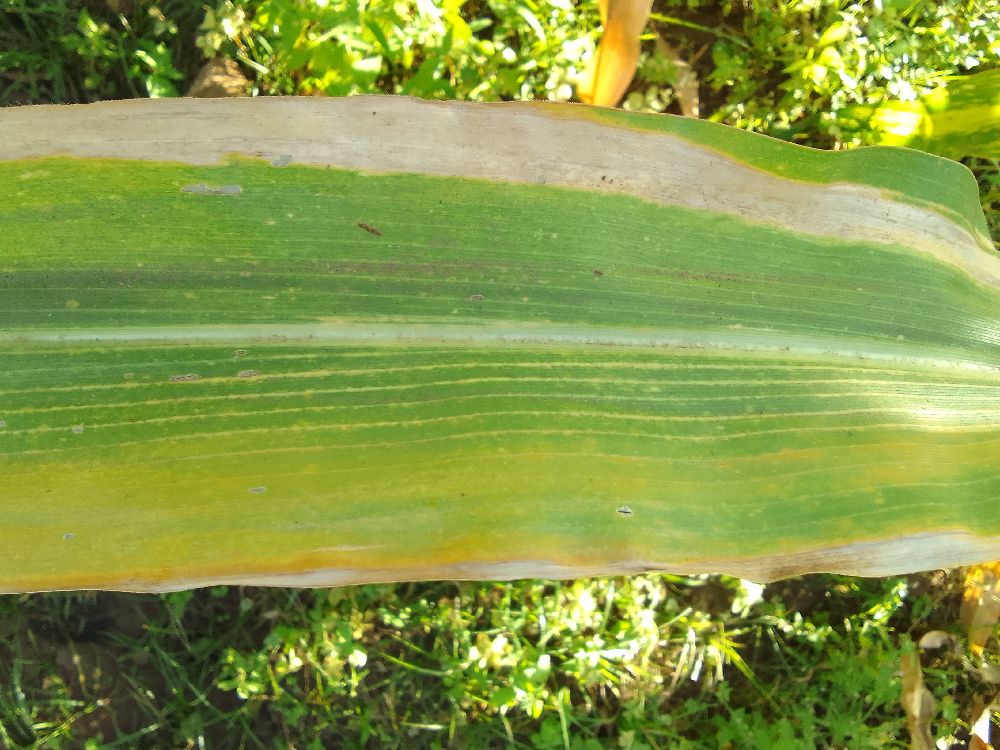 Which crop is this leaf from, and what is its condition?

maize, maize lethal necrosis
